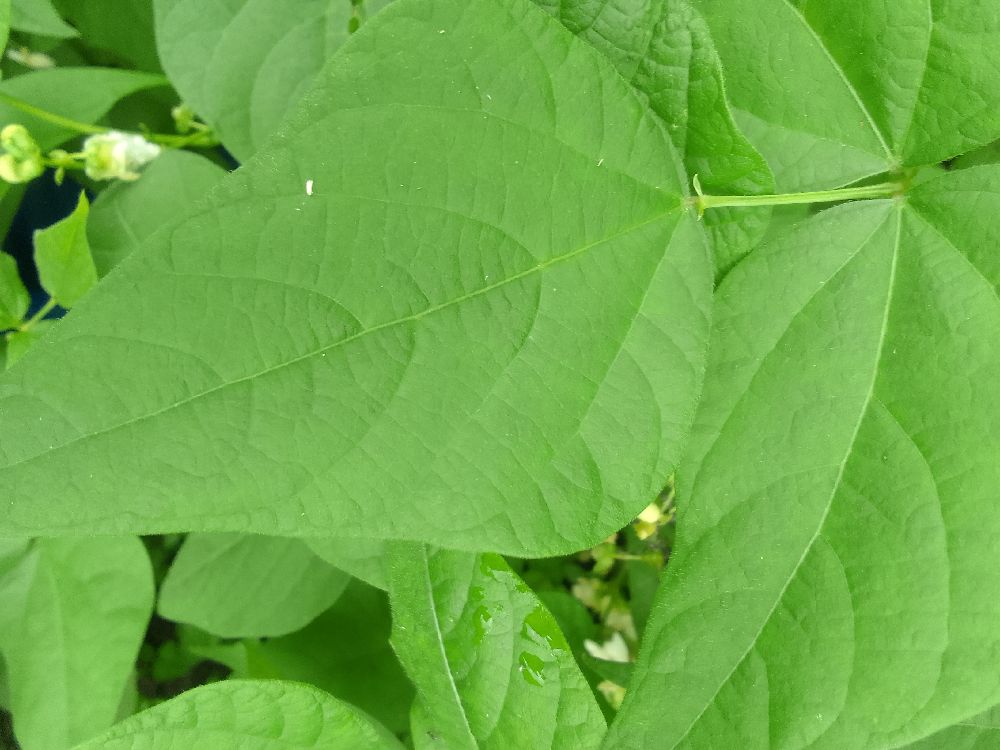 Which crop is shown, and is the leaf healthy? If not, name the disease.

common bean, healthy
